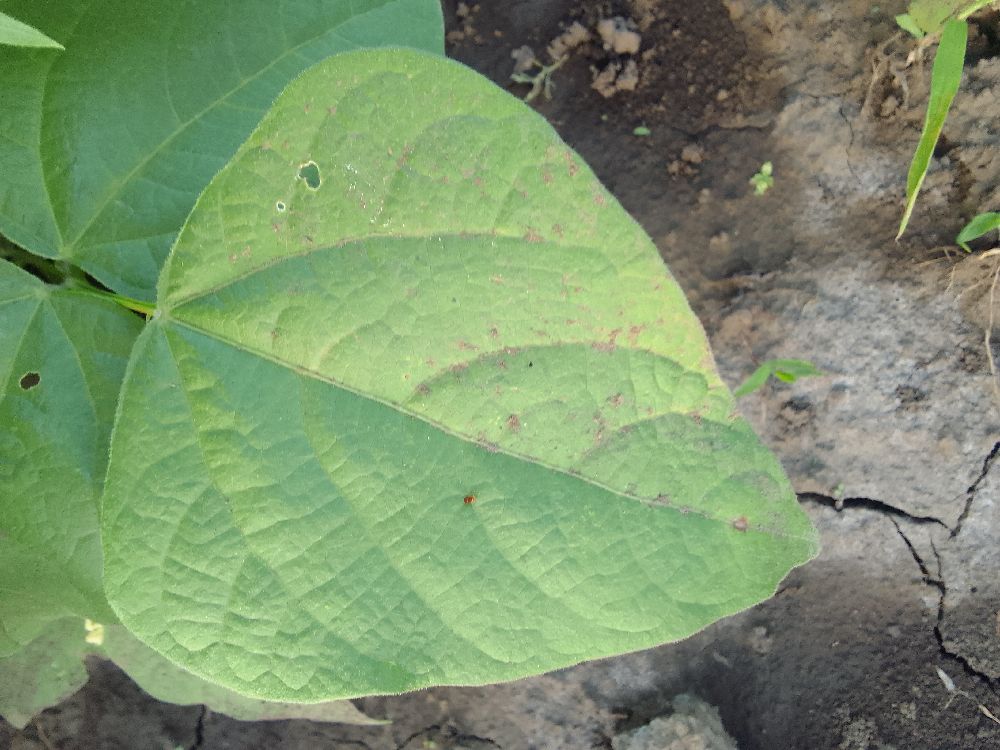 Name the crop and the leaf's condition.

common bean, healthy
